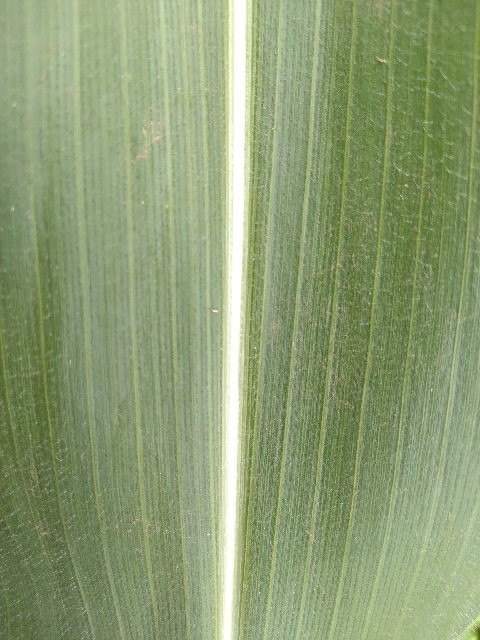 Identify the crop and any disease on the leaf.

maize, healthy
